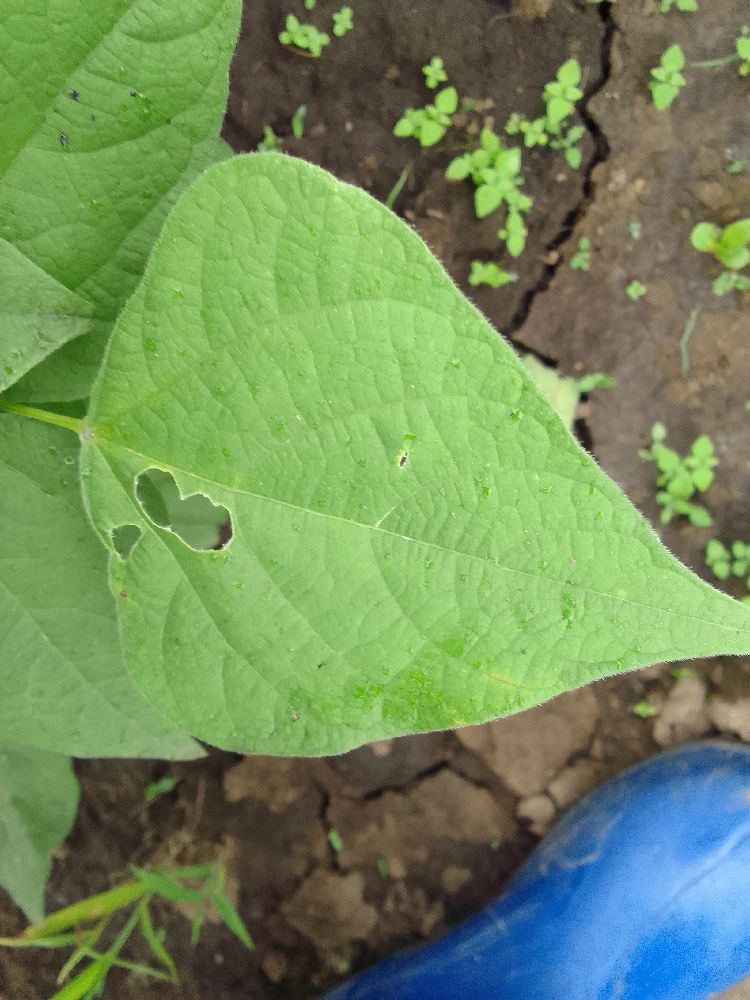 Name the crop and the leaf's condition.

common bean, healthy
